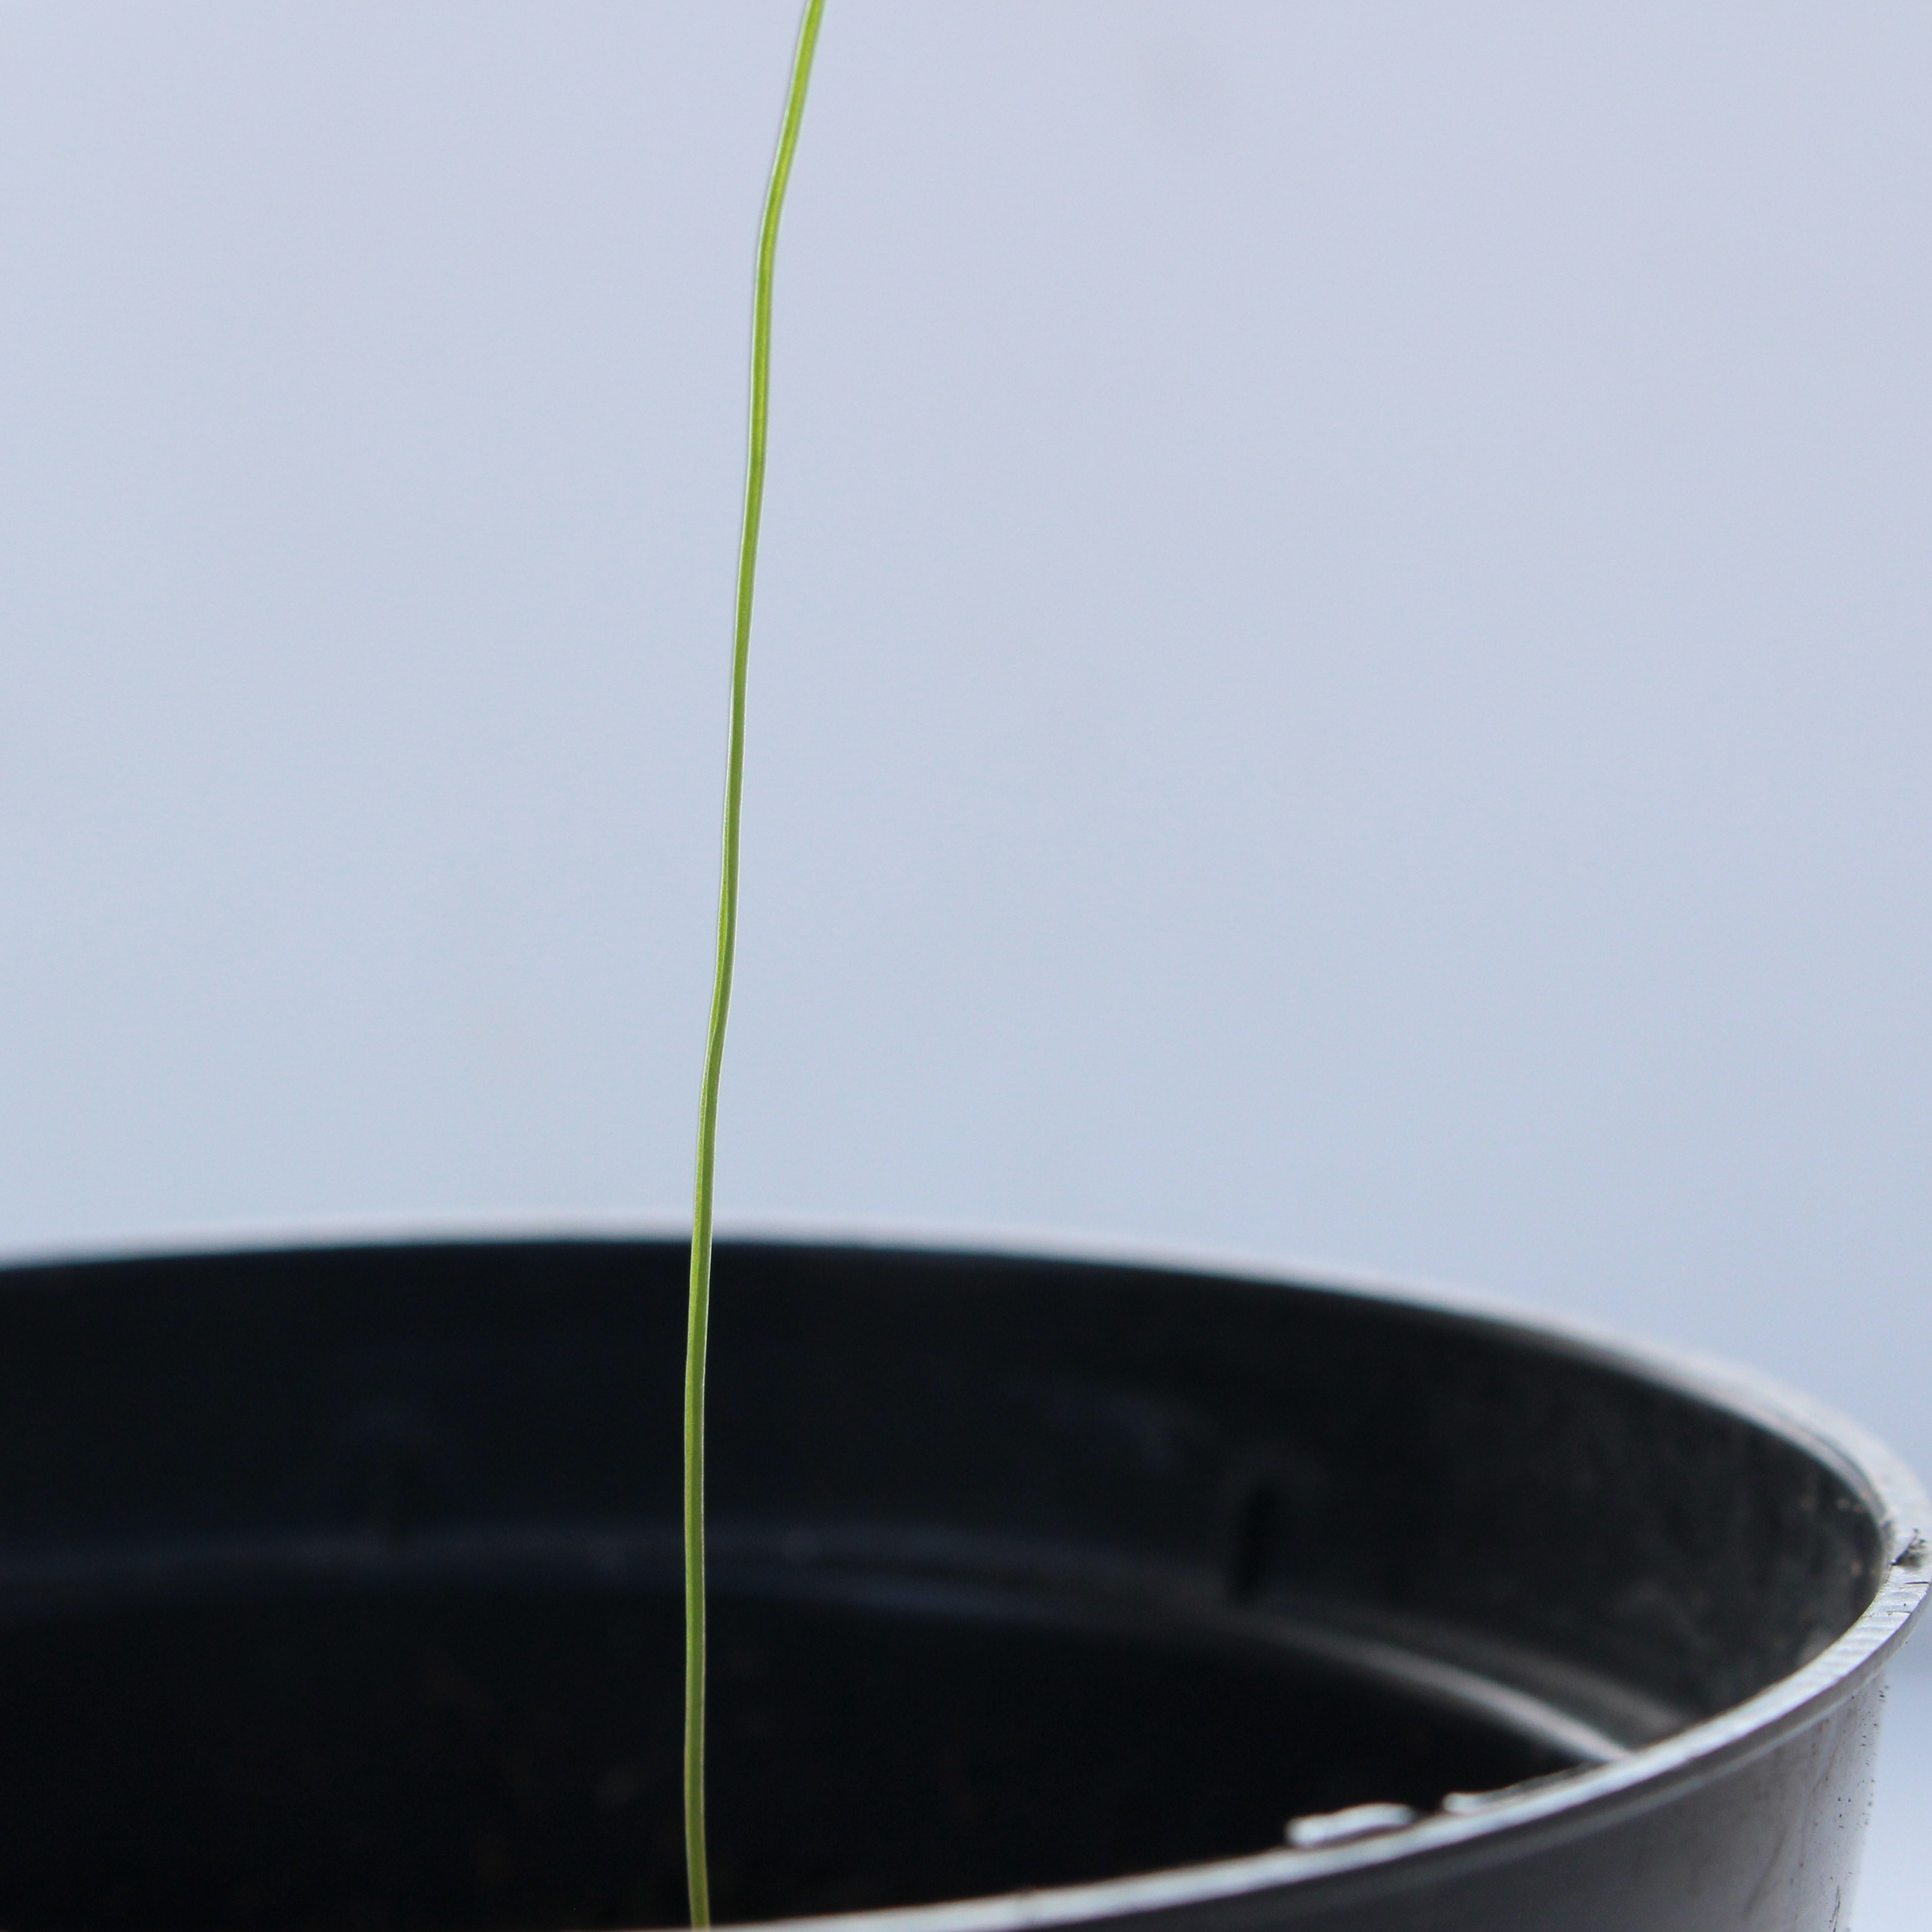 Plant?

Lolium multiflorum
